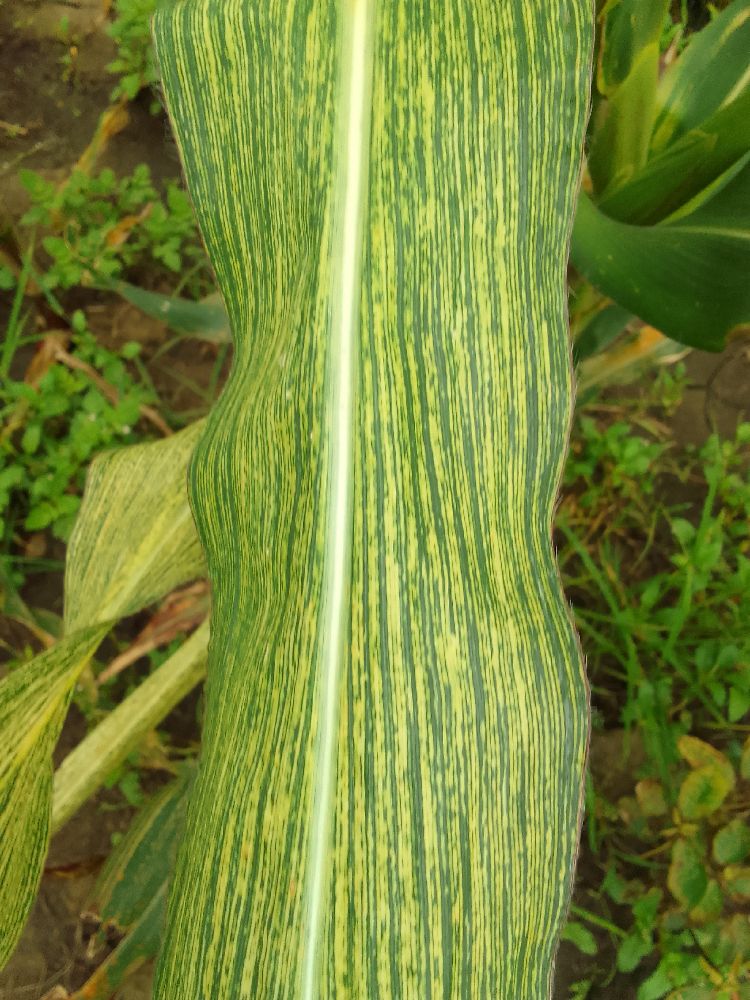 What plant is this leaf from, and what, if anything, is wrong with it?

maize, maize streak virus
